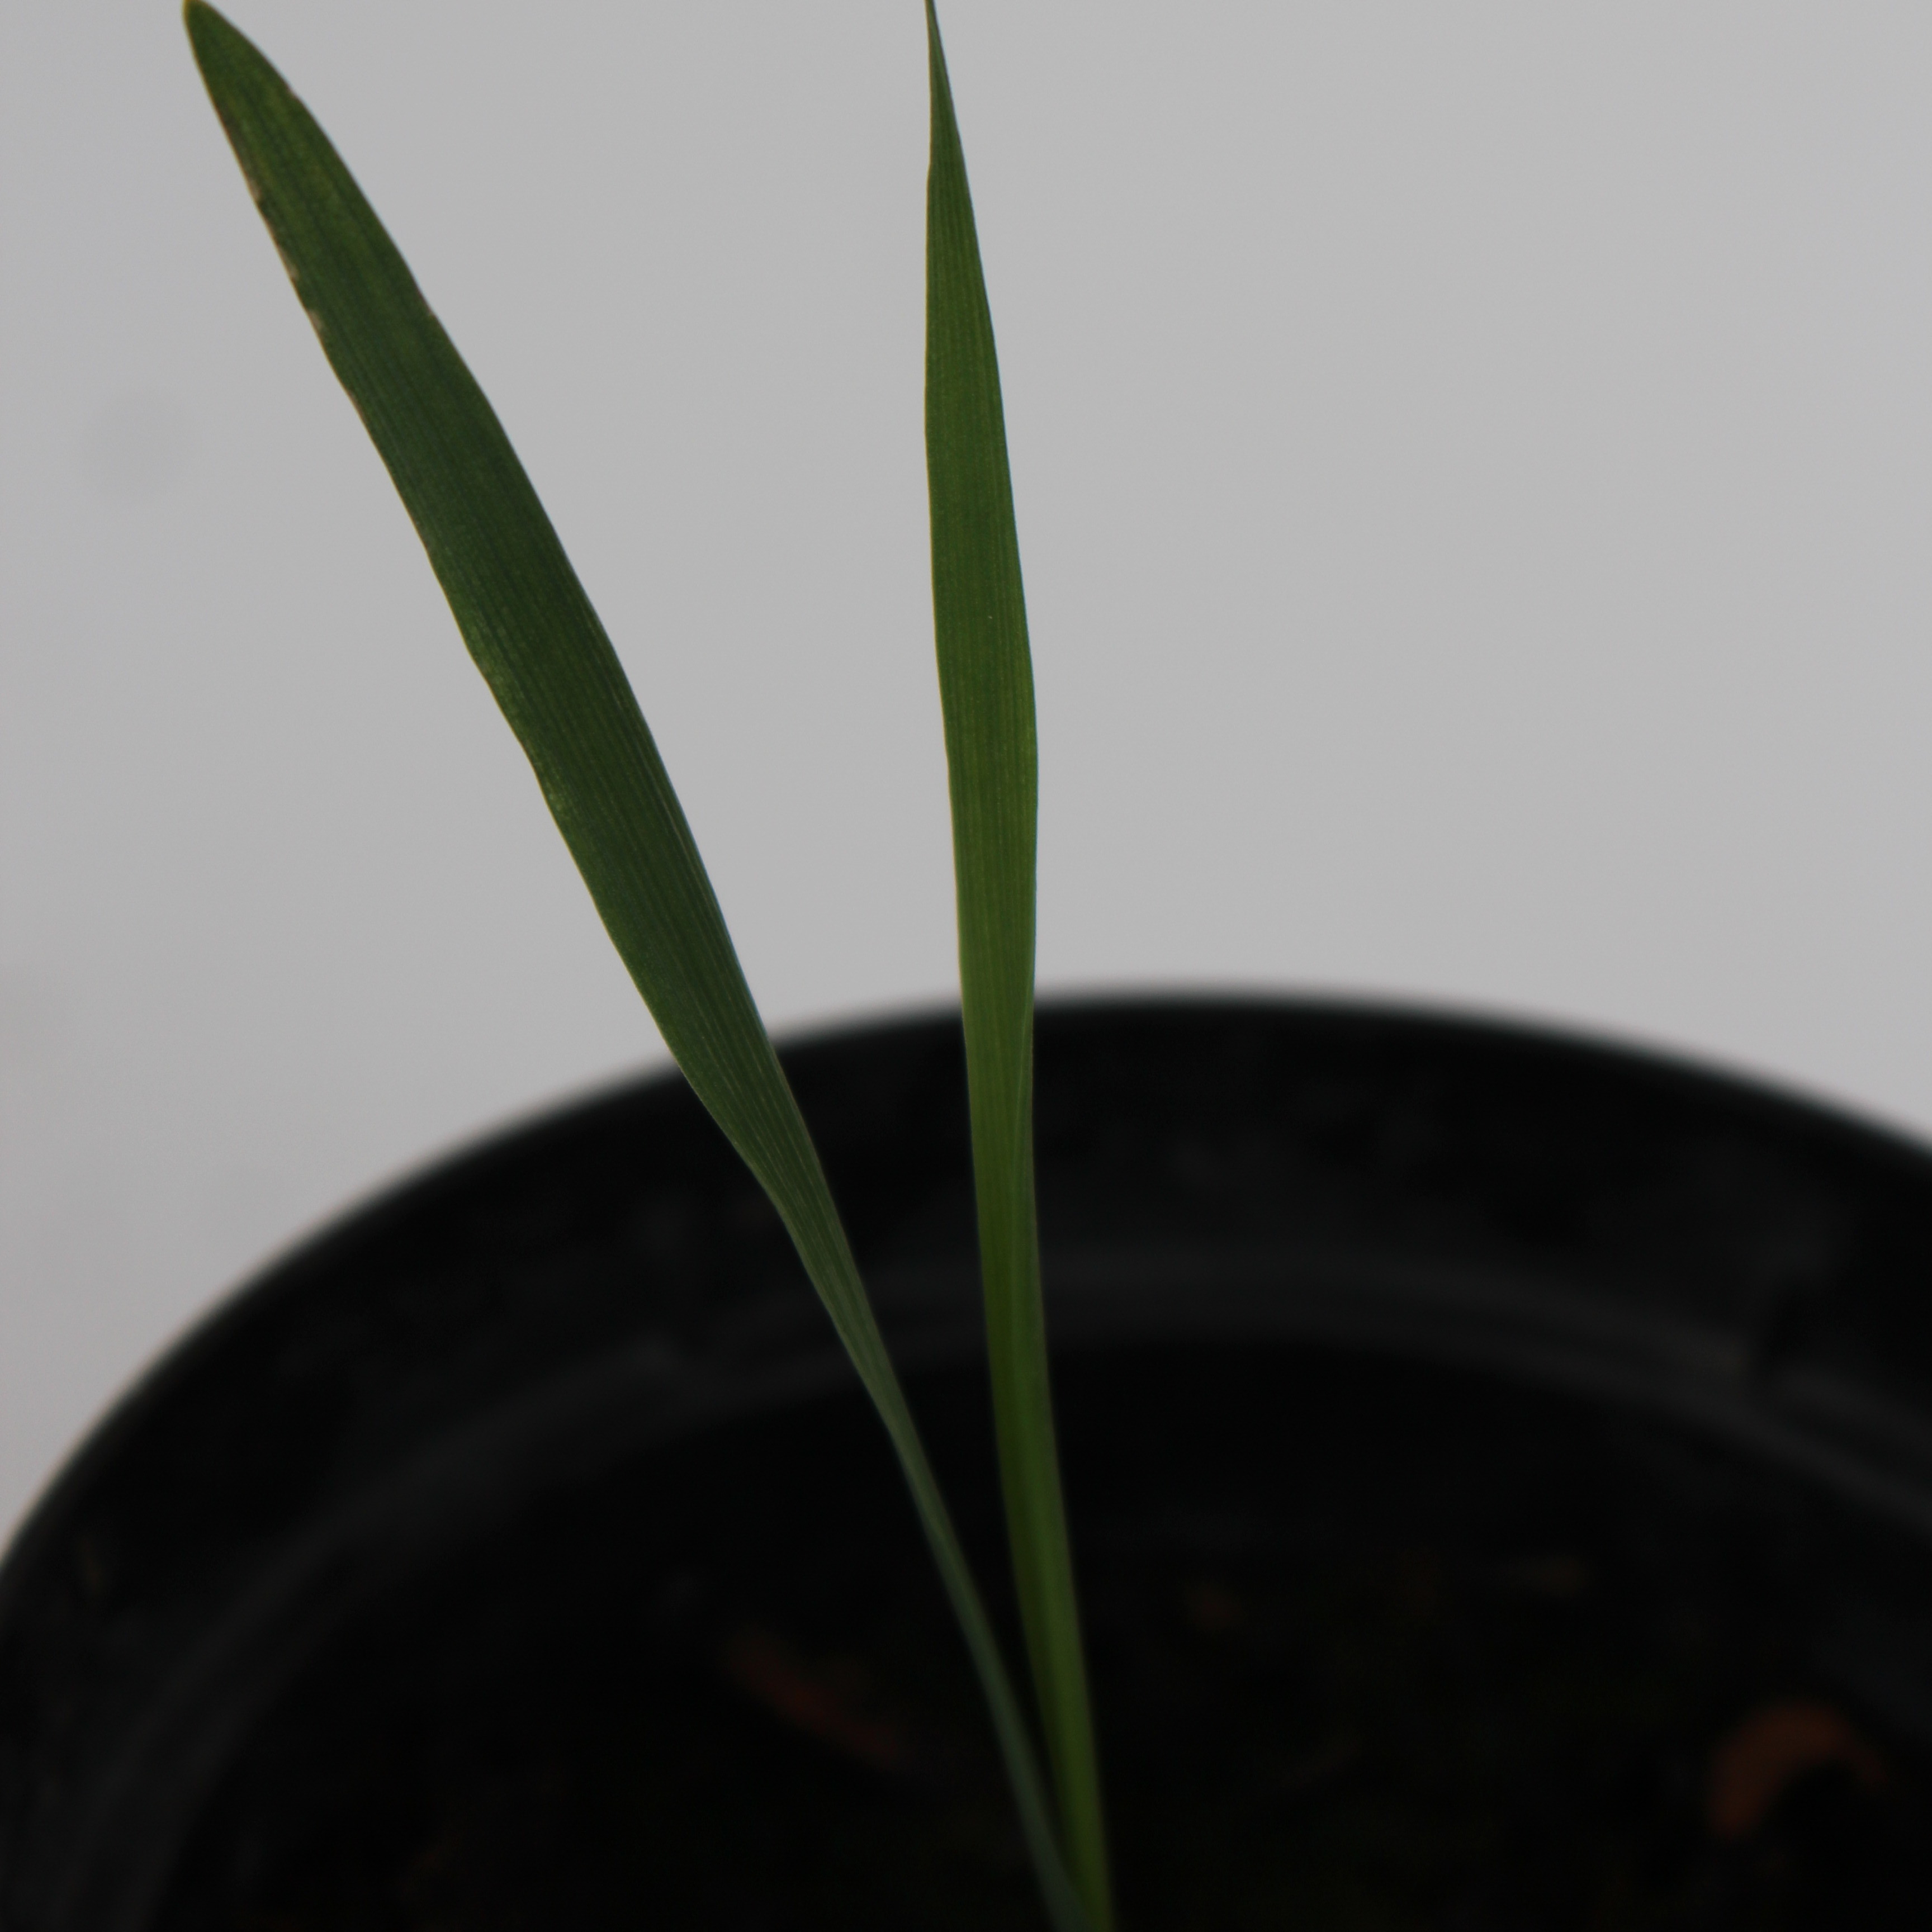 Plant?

Avena sterilis
